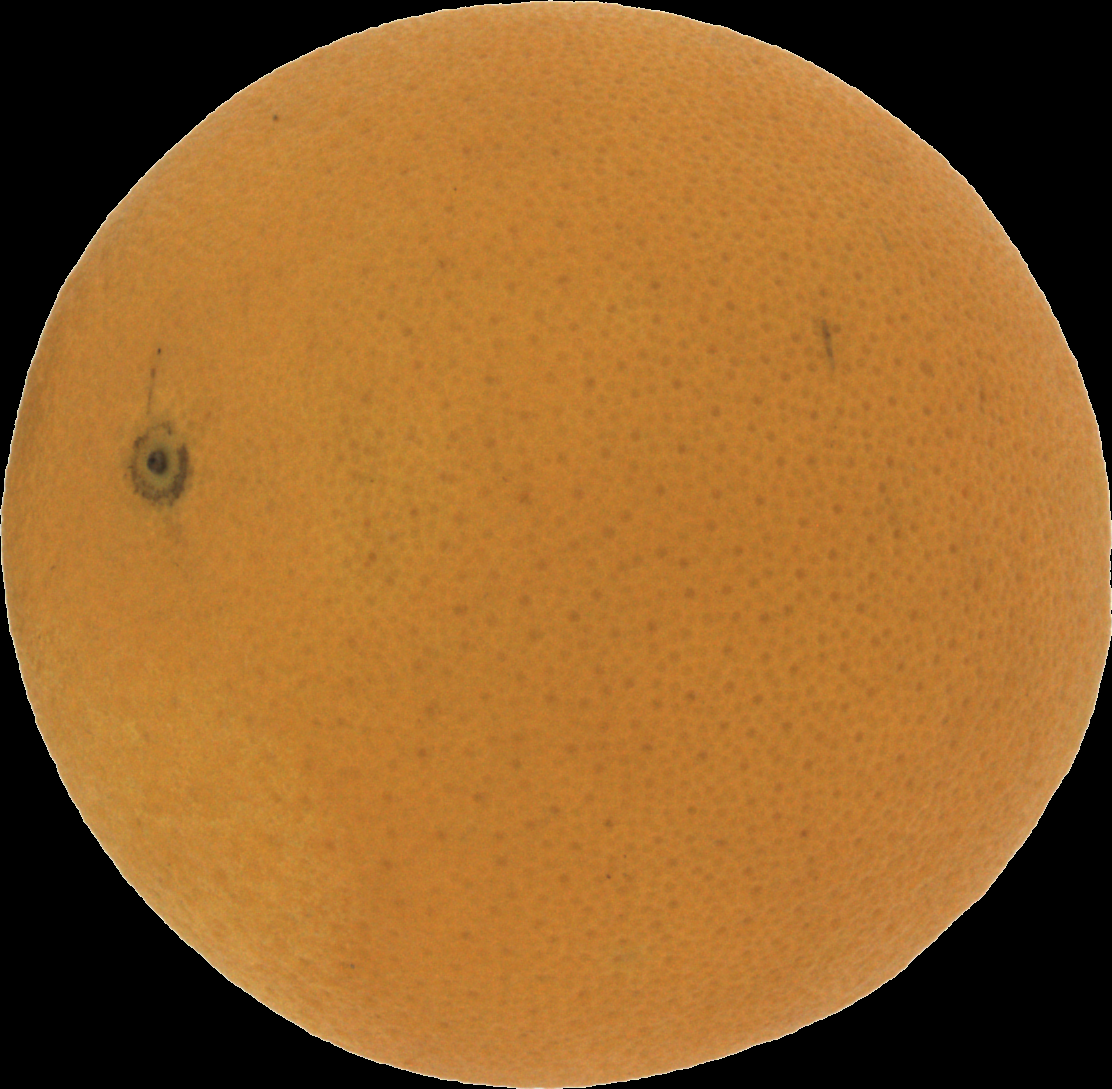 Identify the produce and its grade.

orange, good
